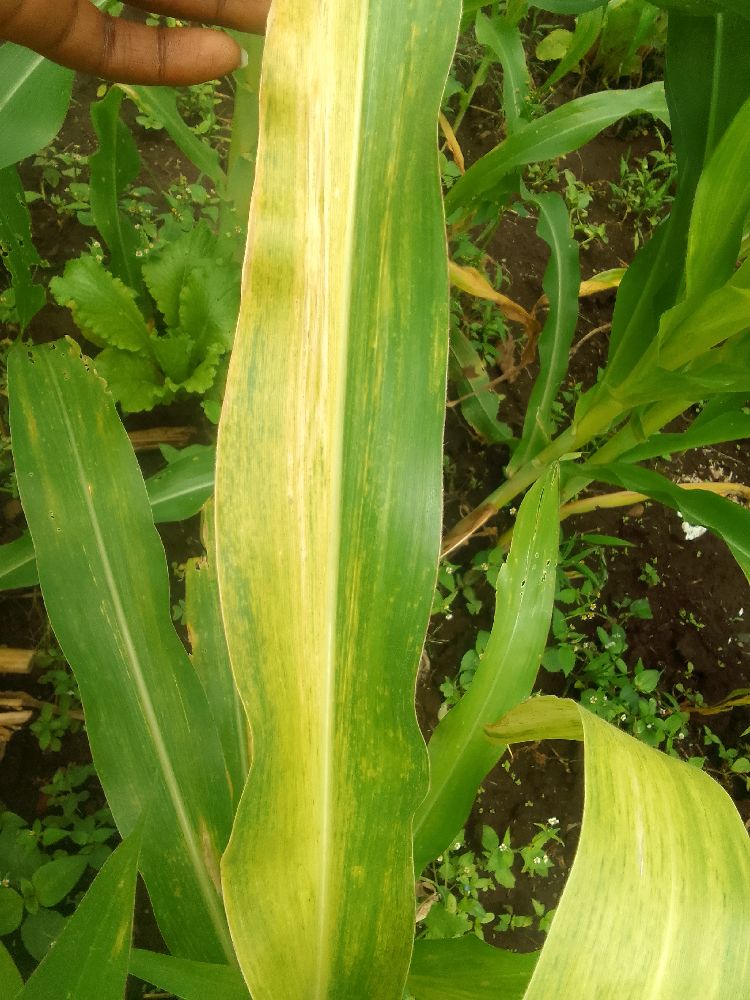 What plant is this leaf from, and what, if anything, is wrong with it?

maize, maize lethal necrosis
